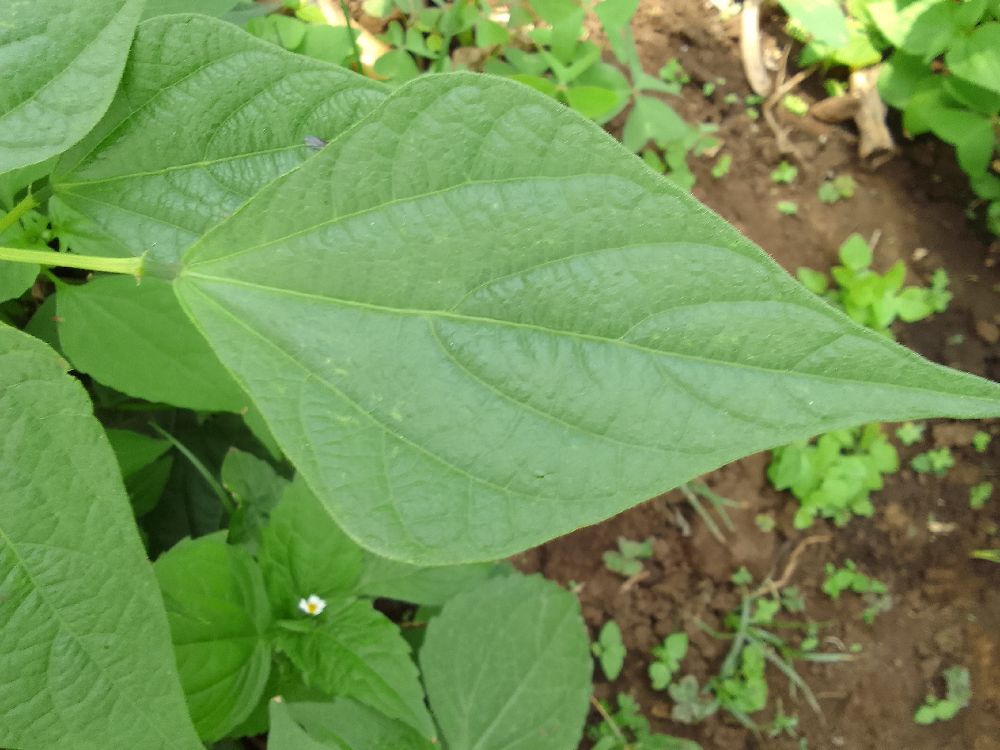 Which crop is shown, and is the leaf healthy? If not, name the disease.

common bean, healthy
